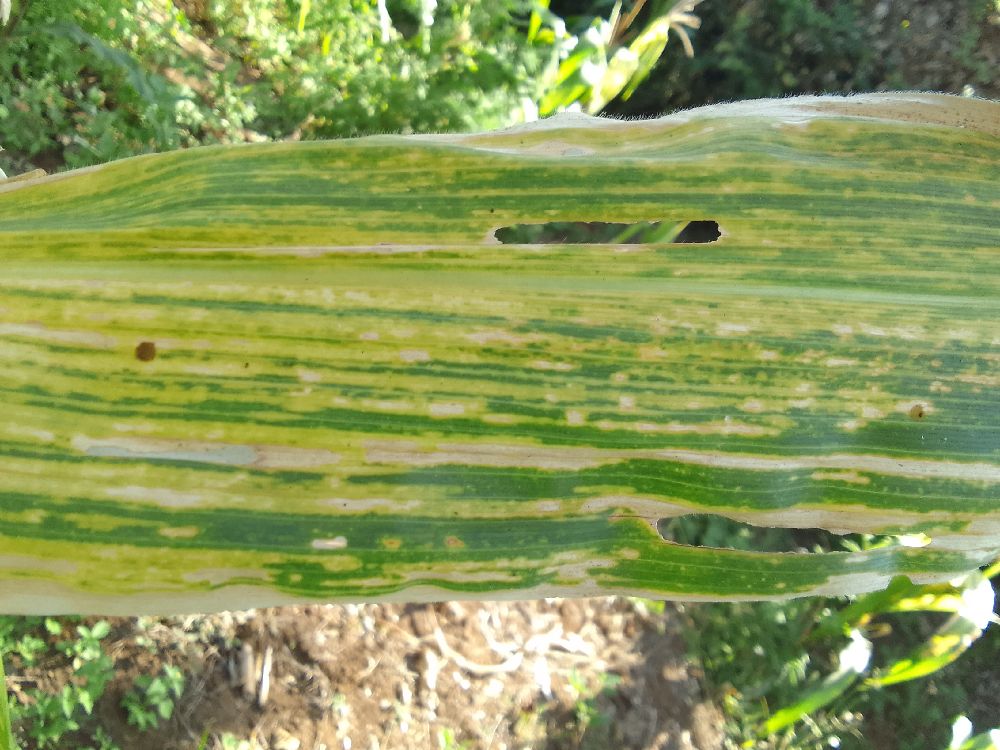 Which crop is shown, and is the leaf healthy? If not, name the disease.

maize, maize lethal necrosis
